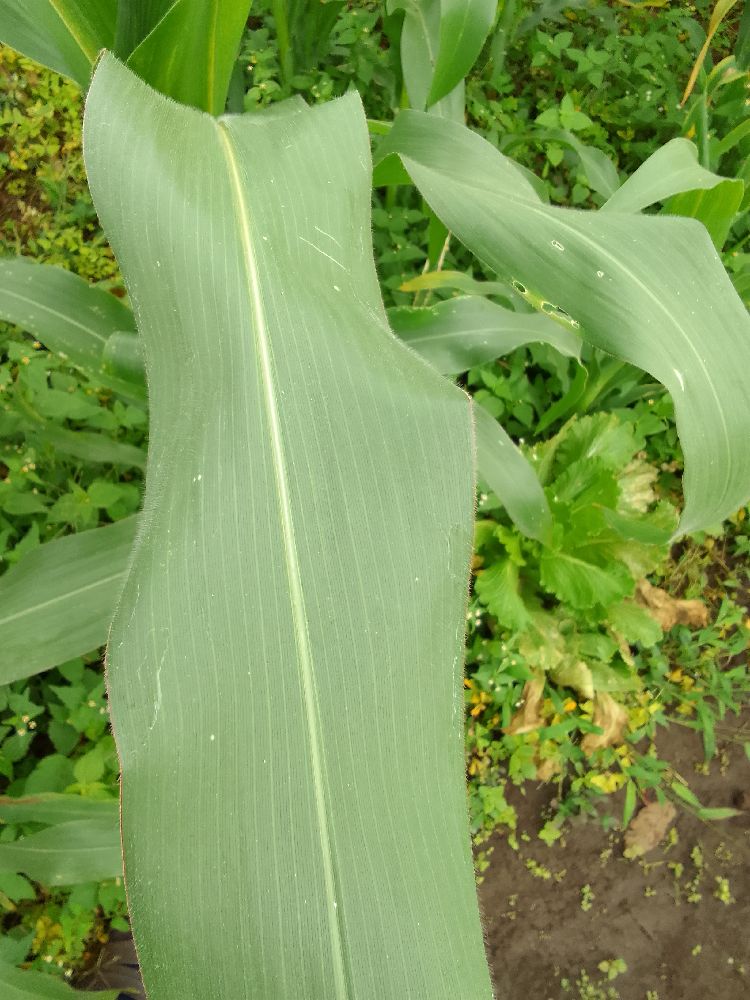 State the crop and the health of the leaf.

maize, healthy
